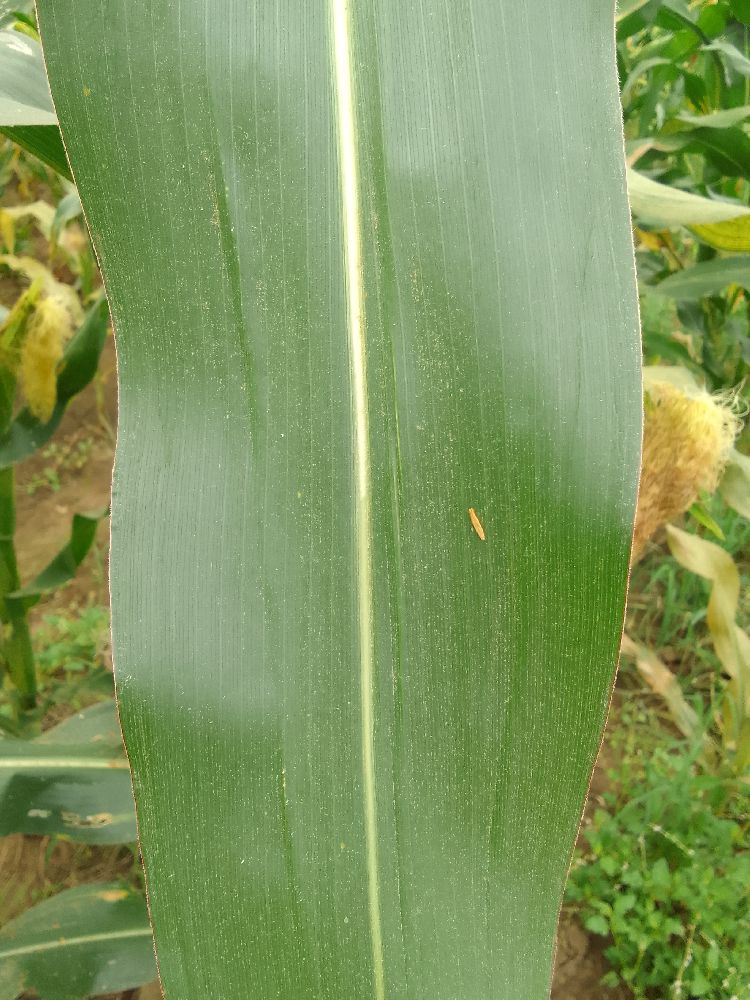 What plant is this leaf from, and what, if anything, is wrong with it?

maize, healthy
